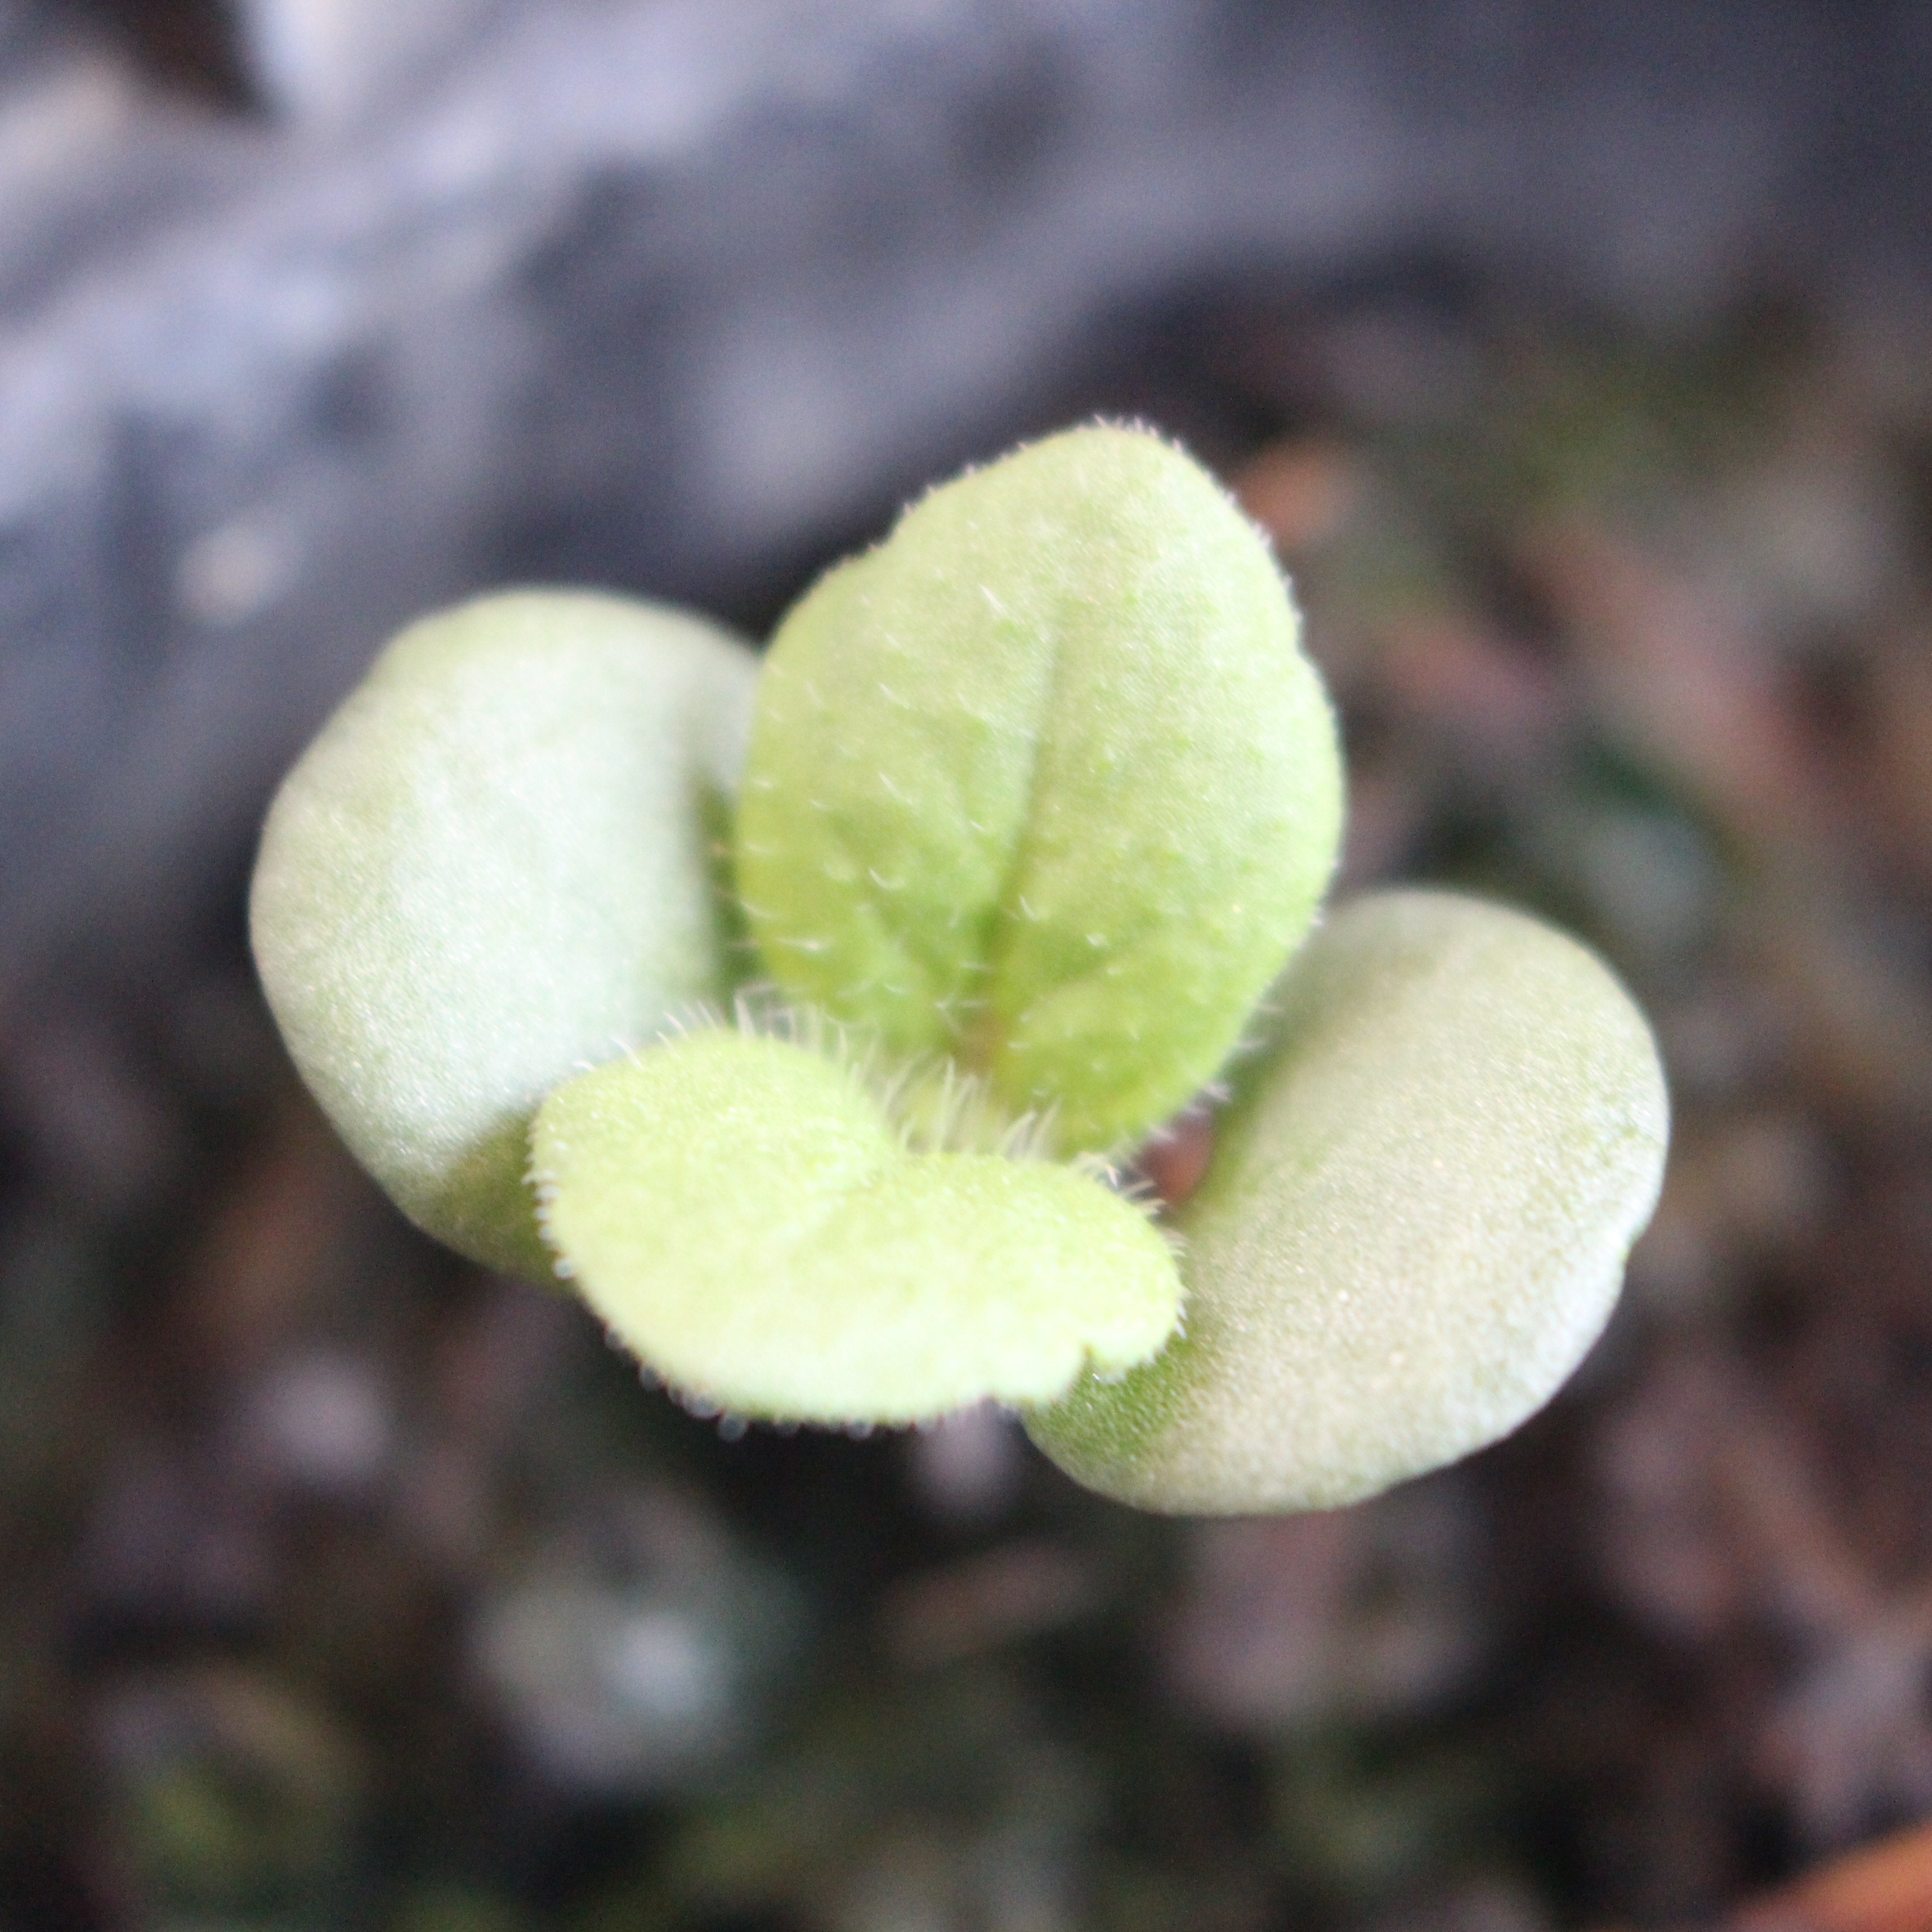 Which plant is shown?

Veronica persica
